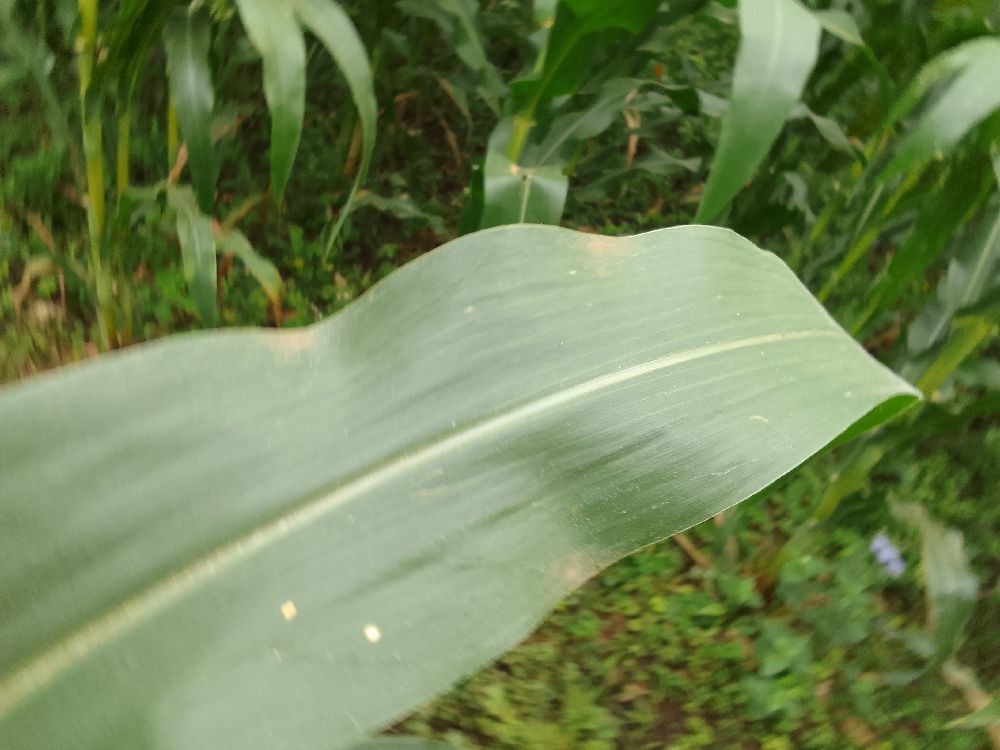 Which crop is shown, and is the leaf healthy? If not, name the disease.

maize, healthy
